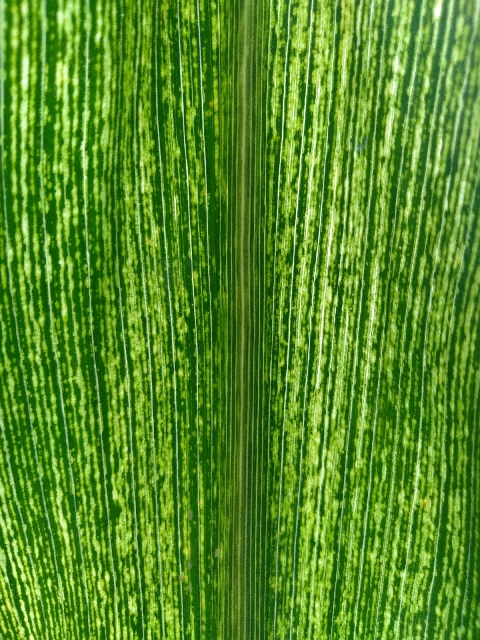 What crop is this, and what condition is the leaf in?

maize, maize streak virus
